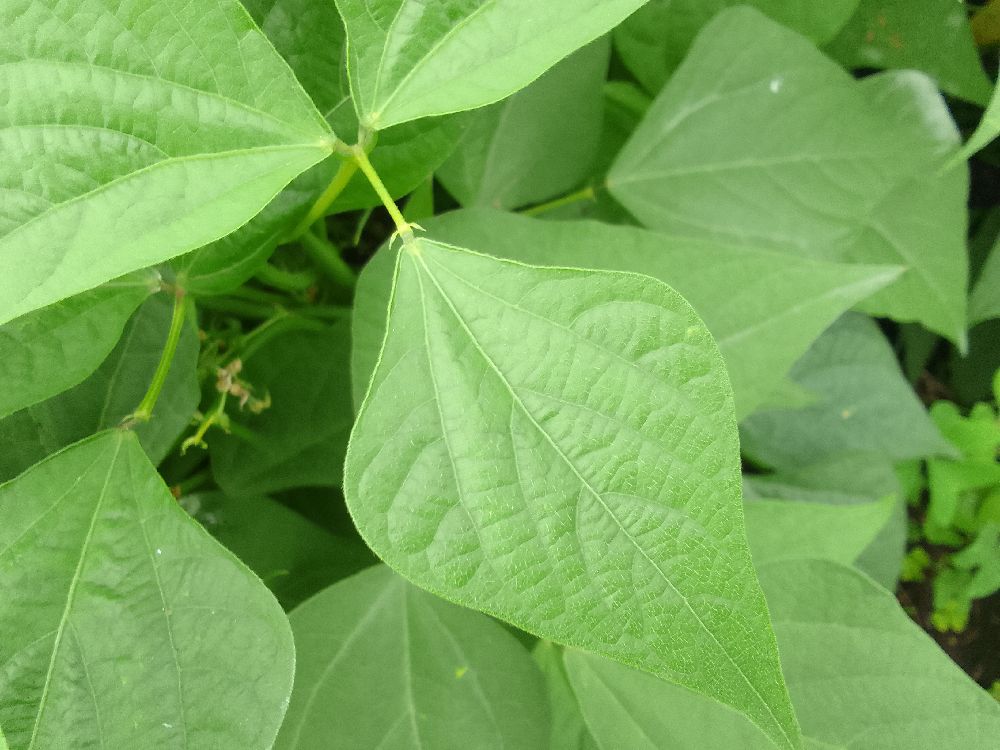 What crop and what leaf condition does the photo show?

common bean, healthy
